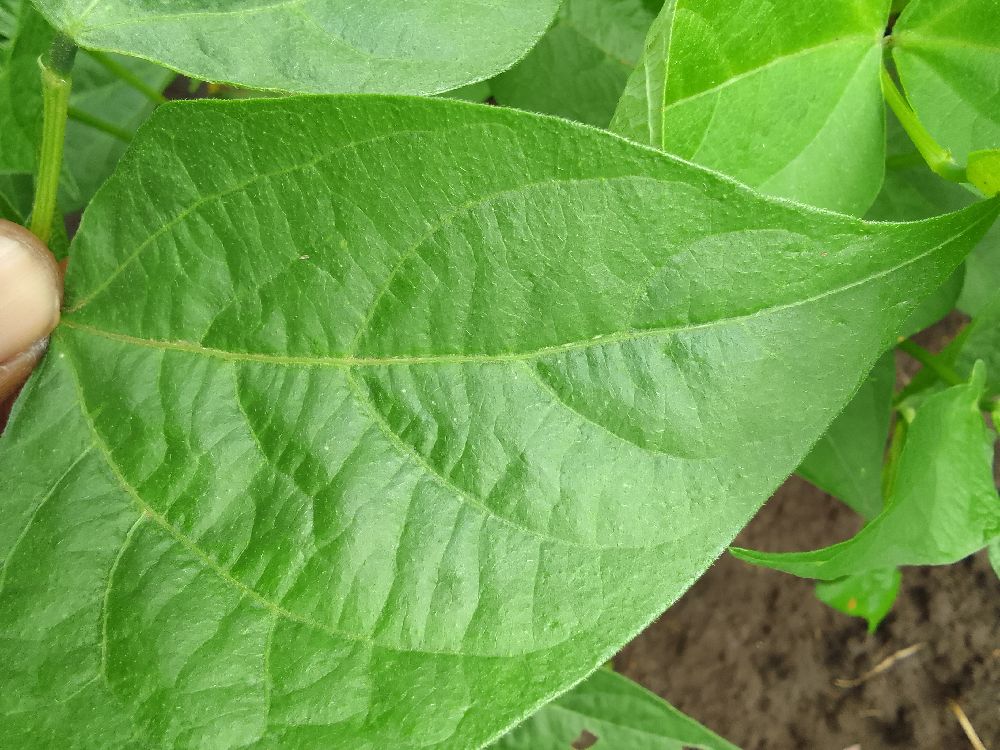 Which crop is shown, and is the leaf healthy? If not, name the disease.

common bean, healthy
